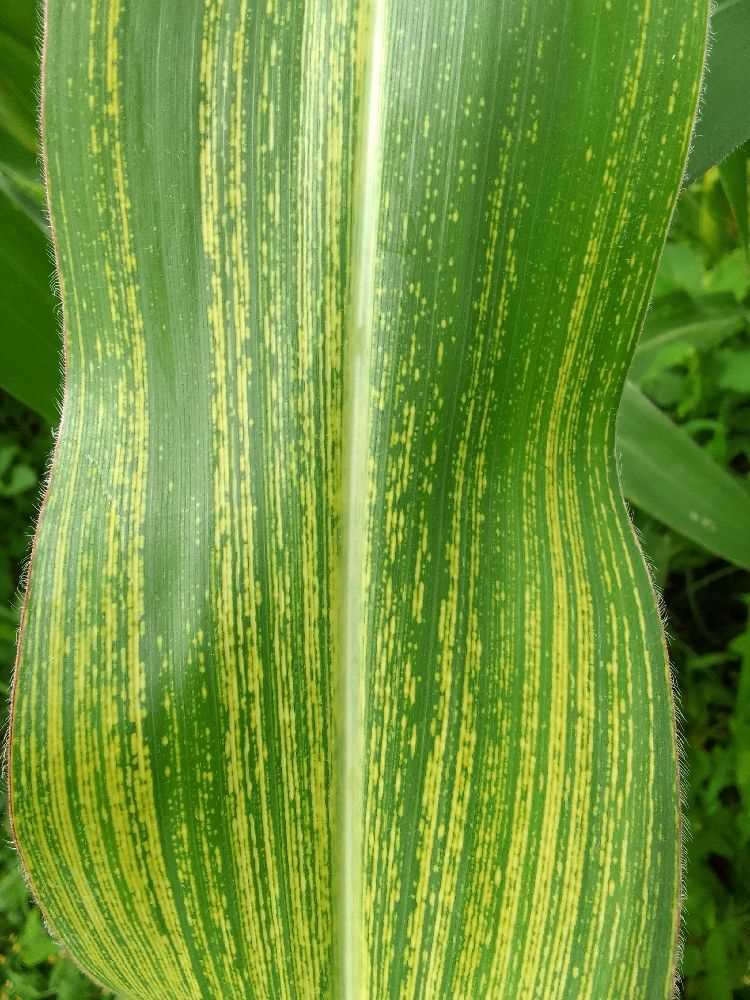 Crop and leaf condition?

maize, maize streak virus
